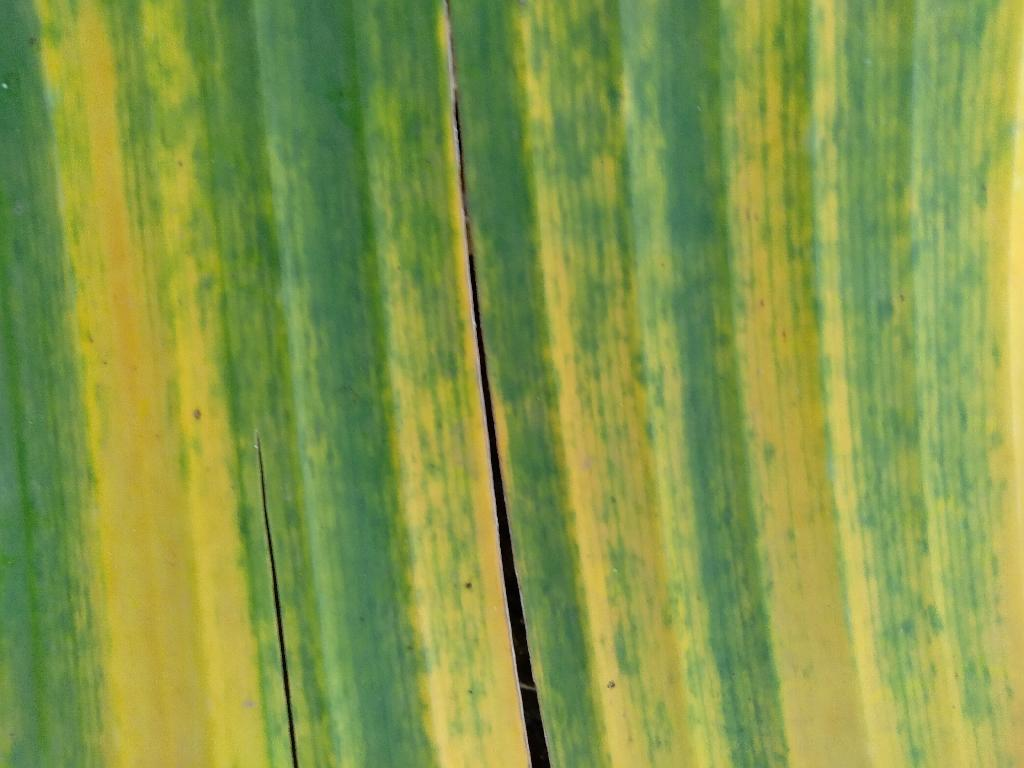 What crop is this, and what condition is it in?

banana, fusarium wilt race 1
